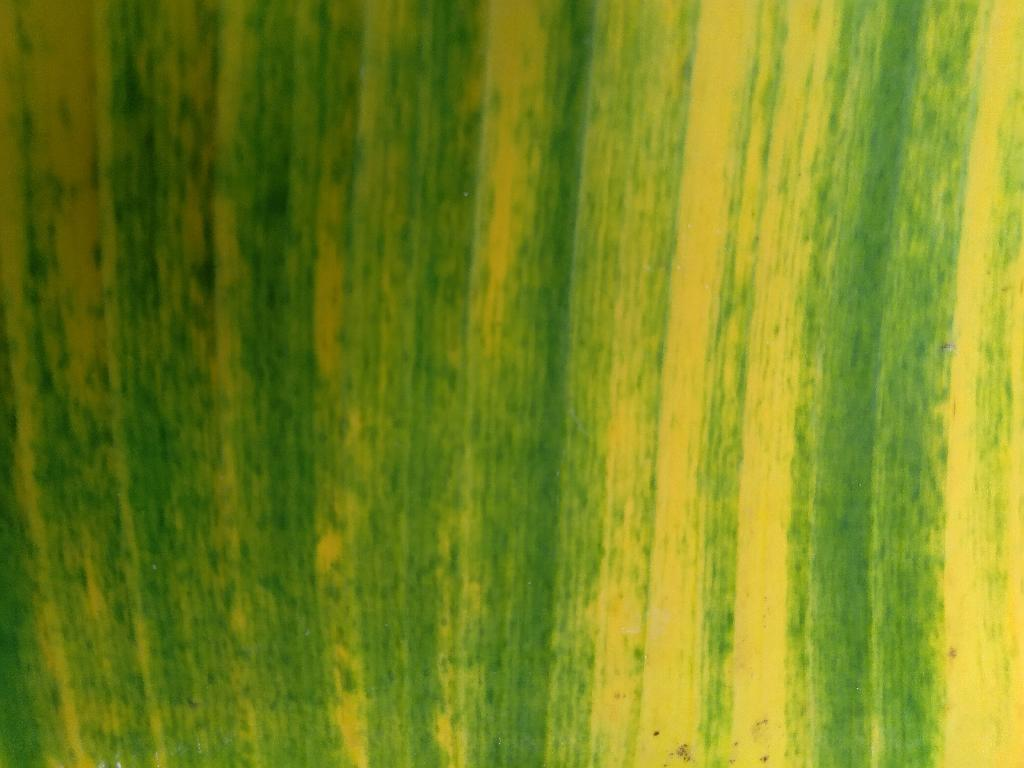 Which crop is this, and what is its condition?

banana, fusarium wilt race 1
